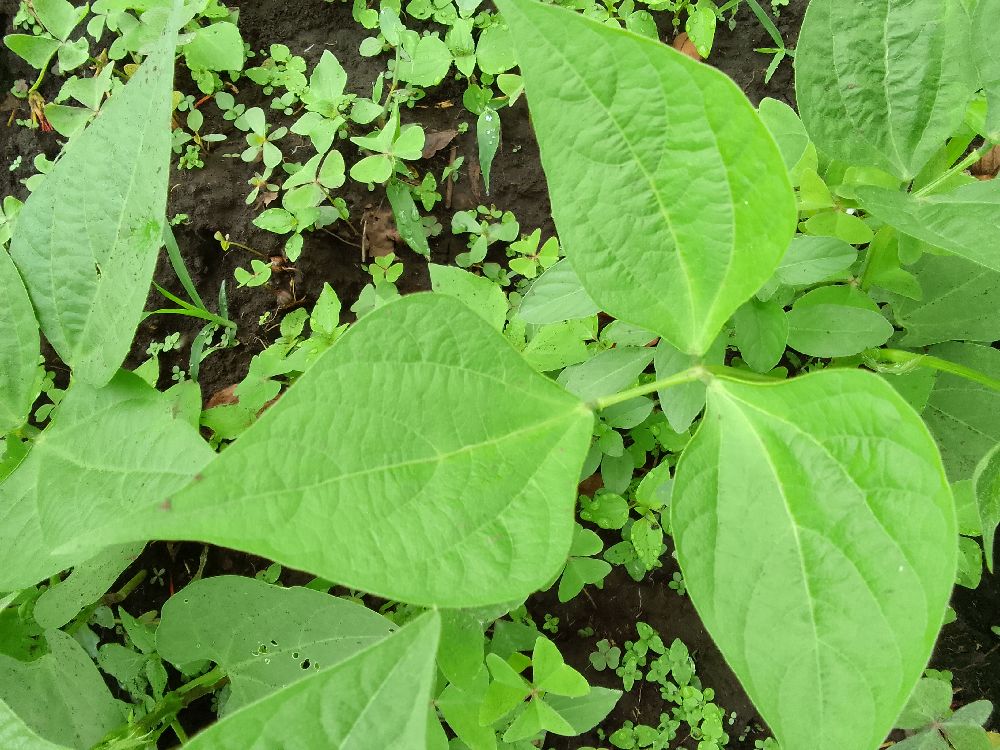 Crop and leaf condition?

common bean, healthy
